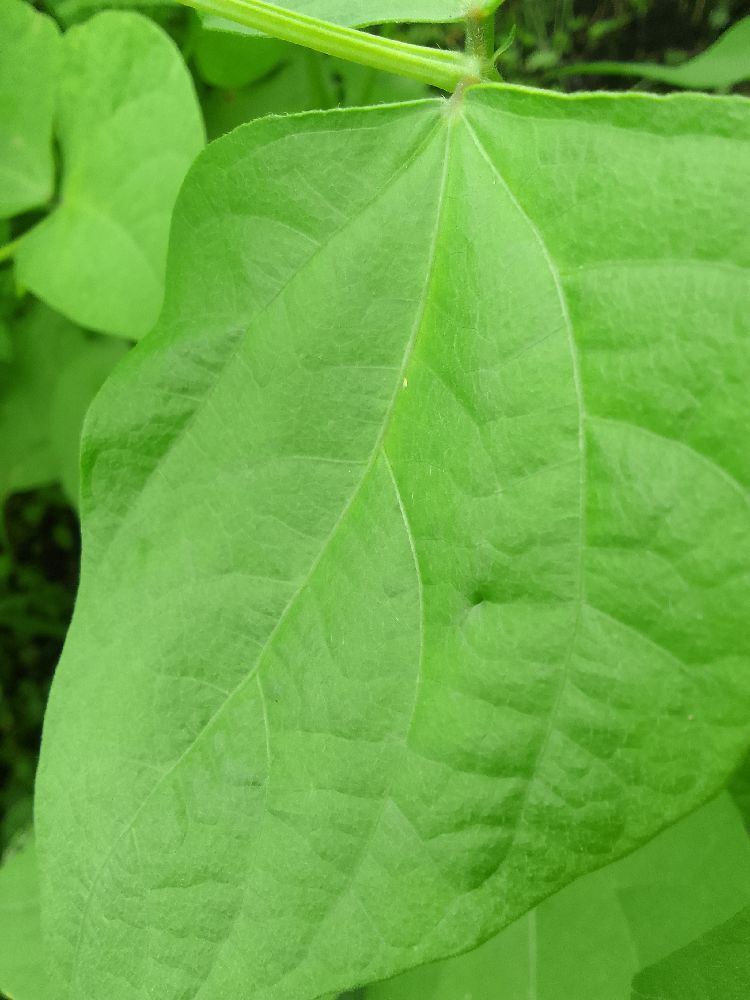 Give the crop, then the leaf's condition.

common bean, healthy
